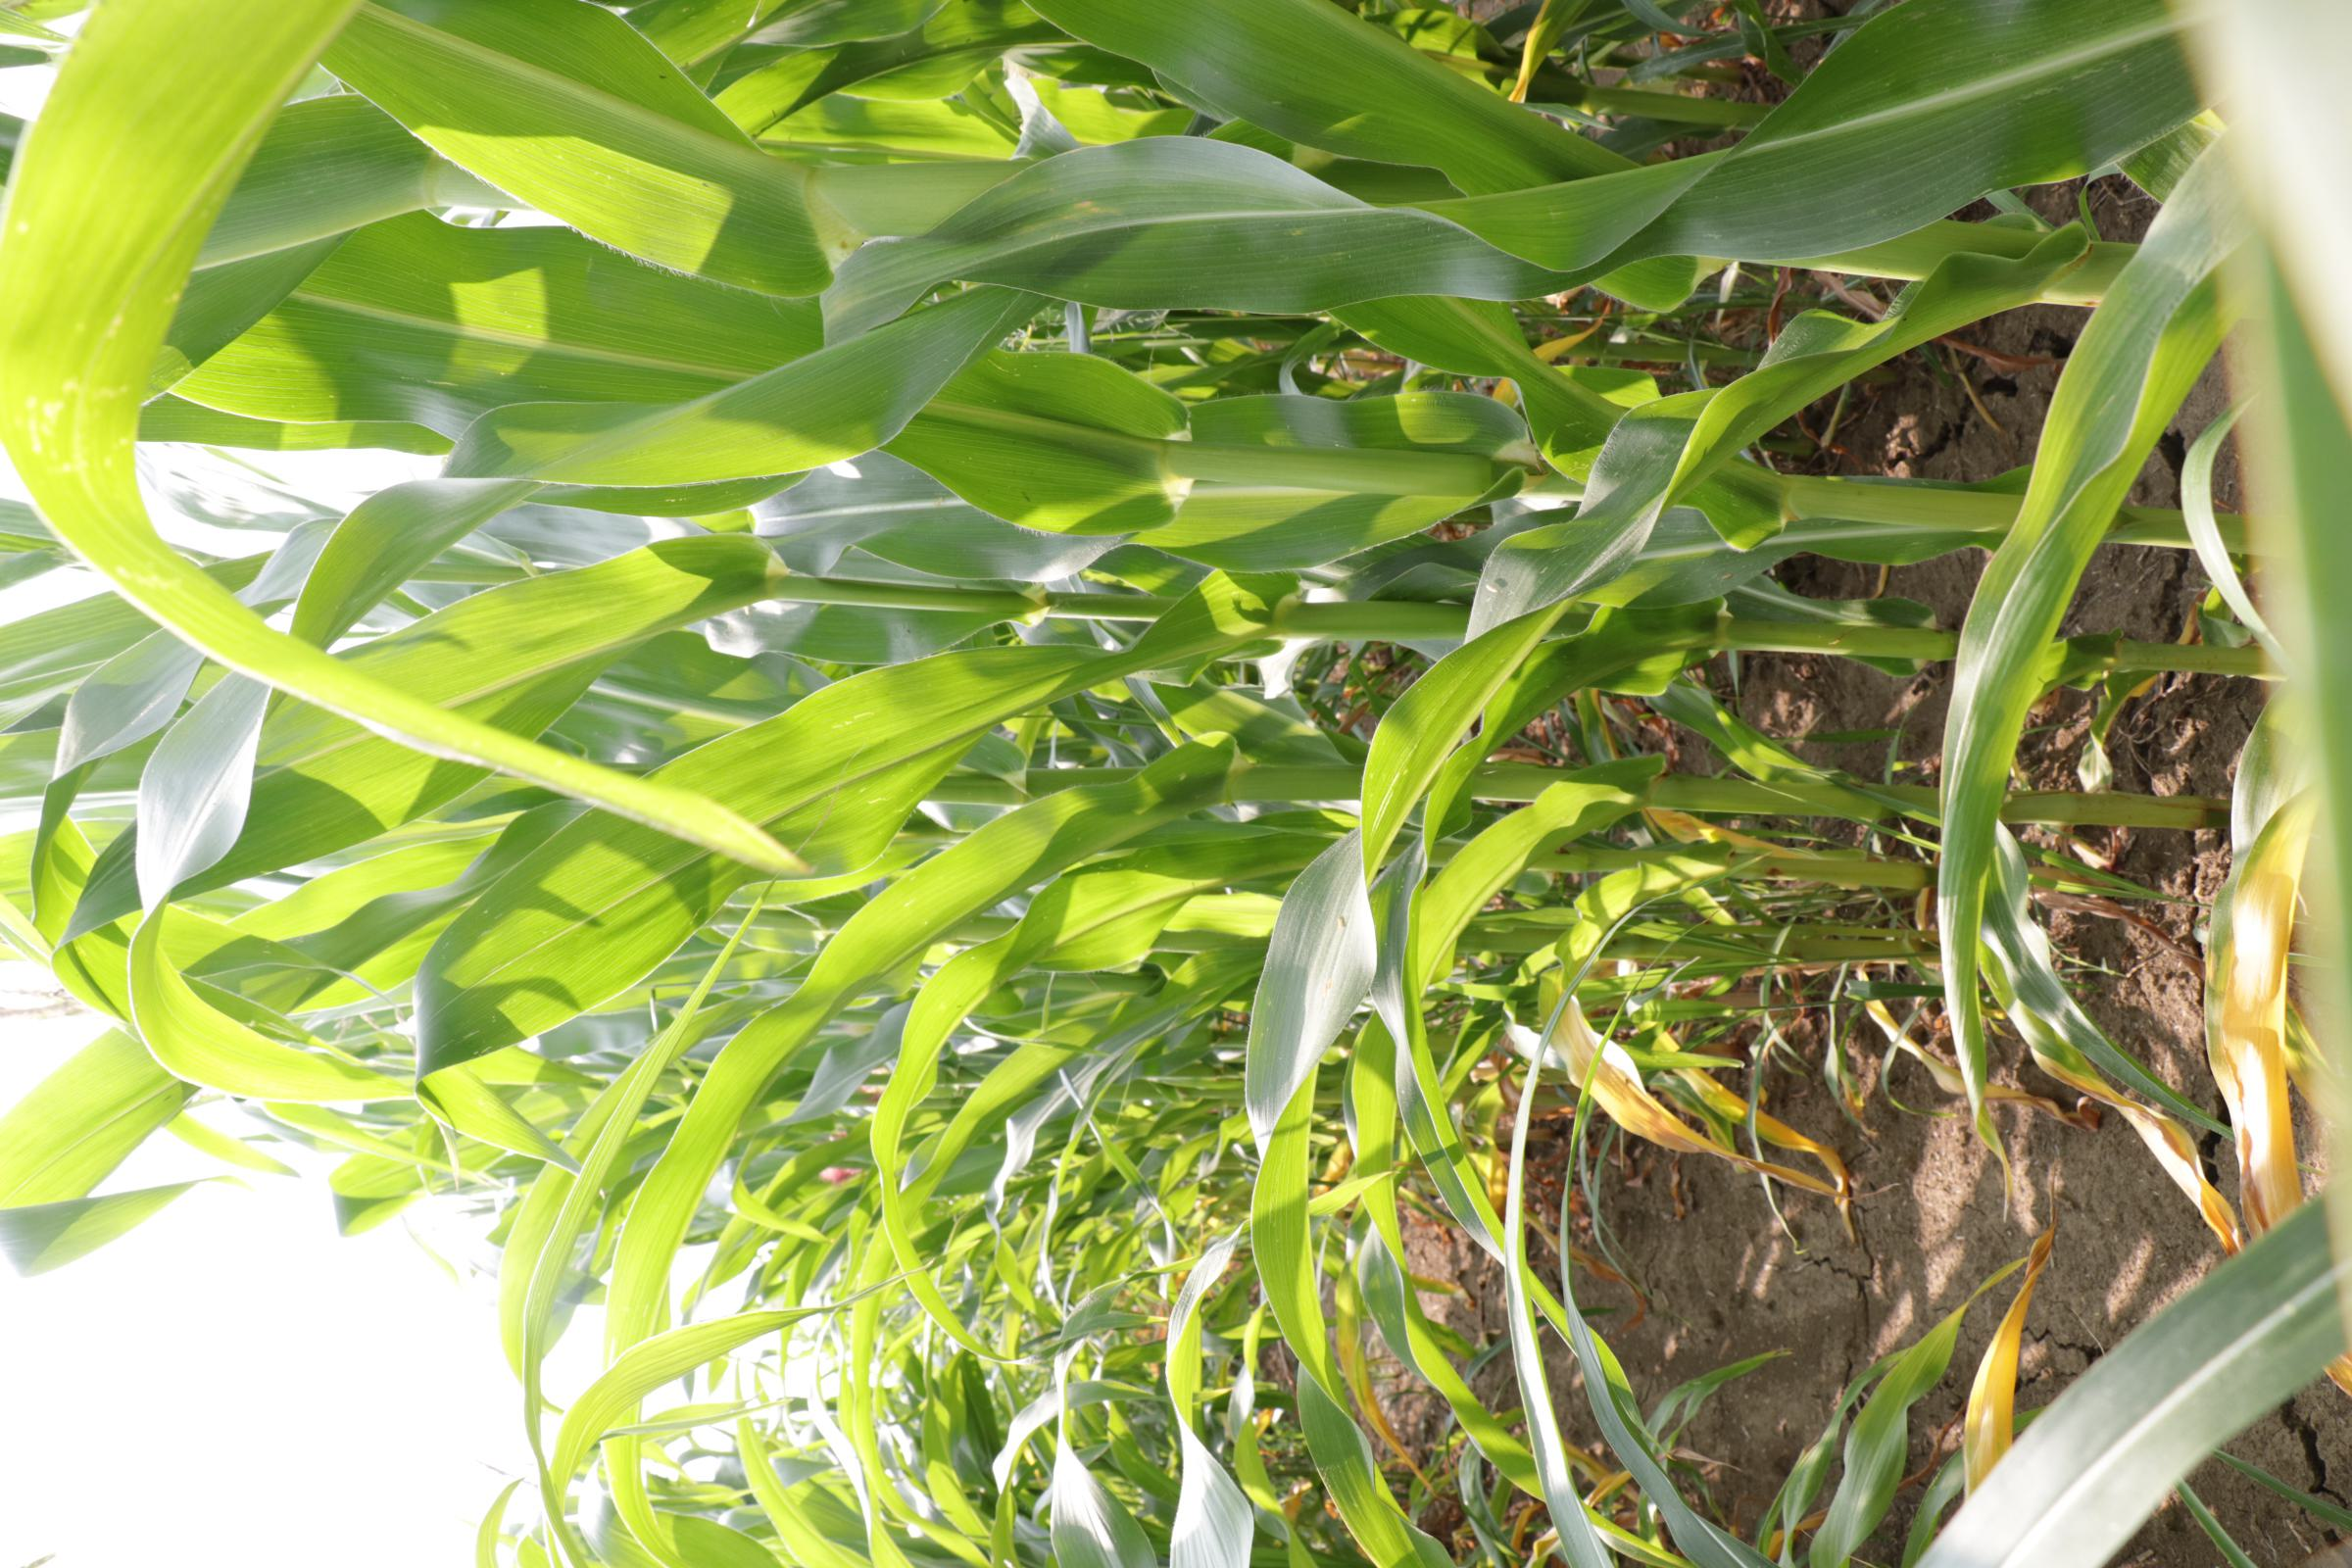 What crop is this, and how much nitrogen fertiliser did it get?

maize, full nitrogen fertilisation
